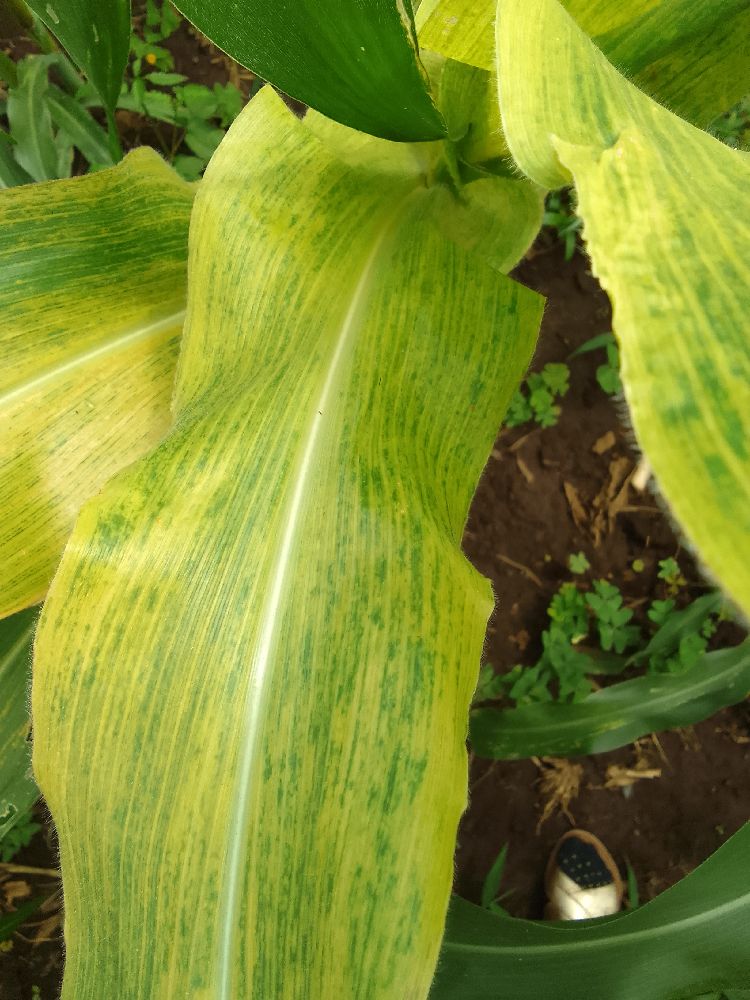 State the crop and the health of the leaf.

maize, maize lethal necrosis
